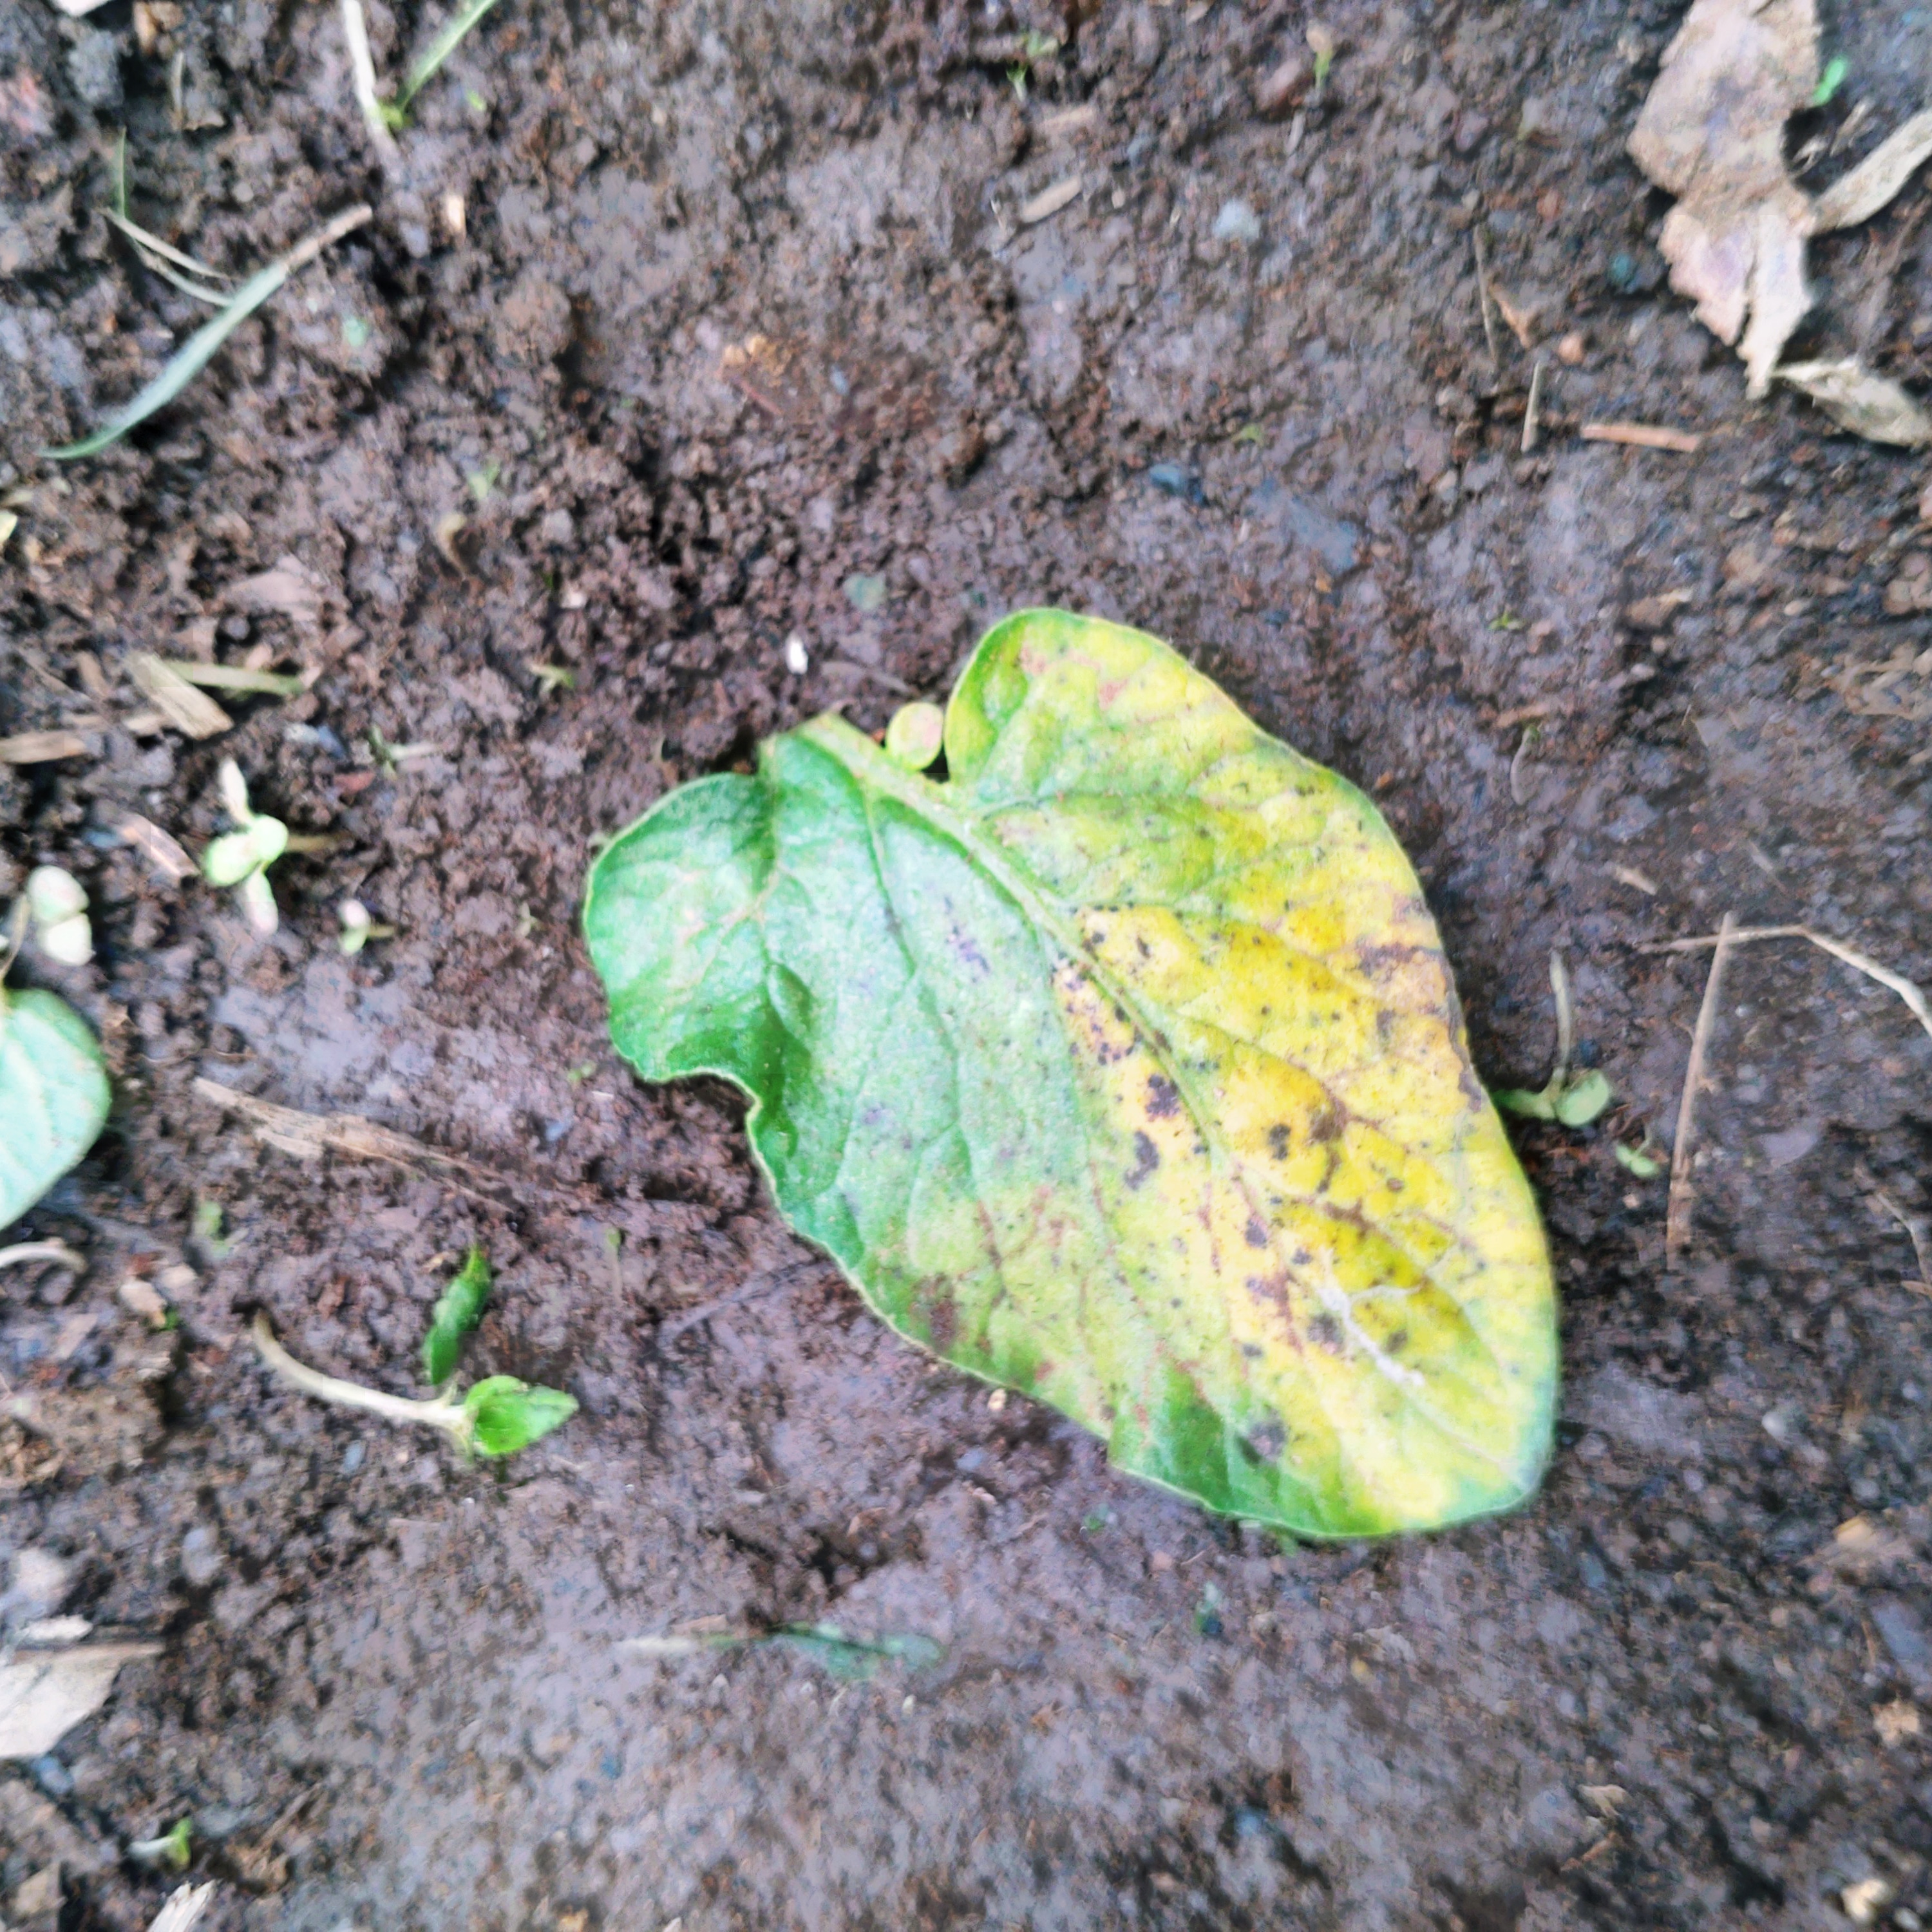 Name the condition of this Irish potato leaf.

late blight
